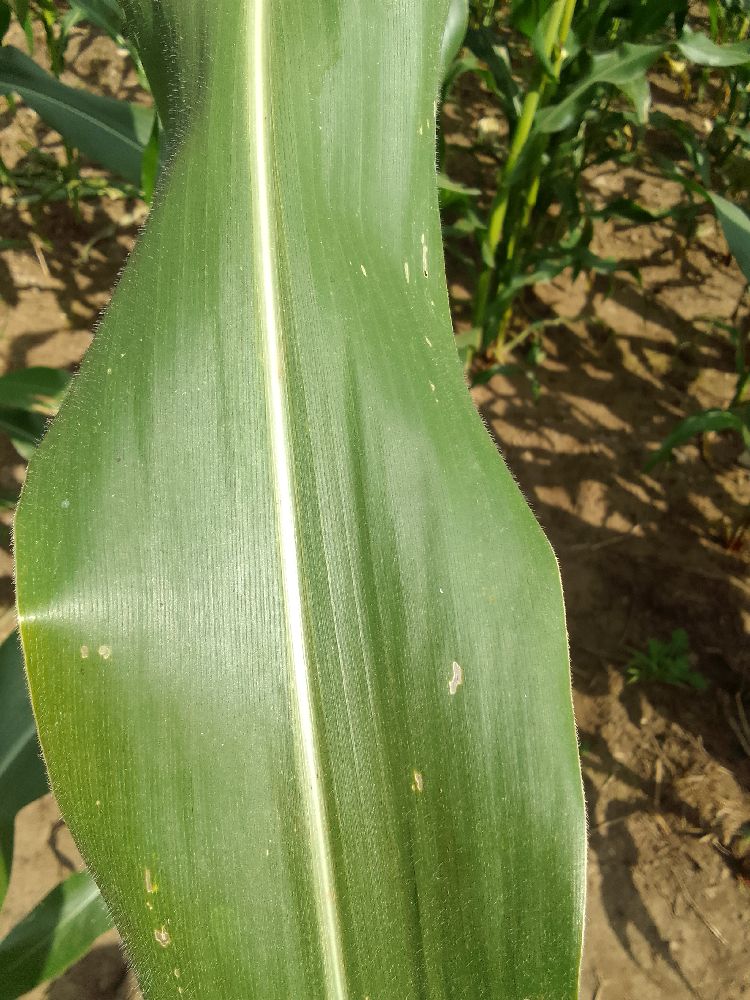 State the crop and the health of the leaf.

maize, healthy
